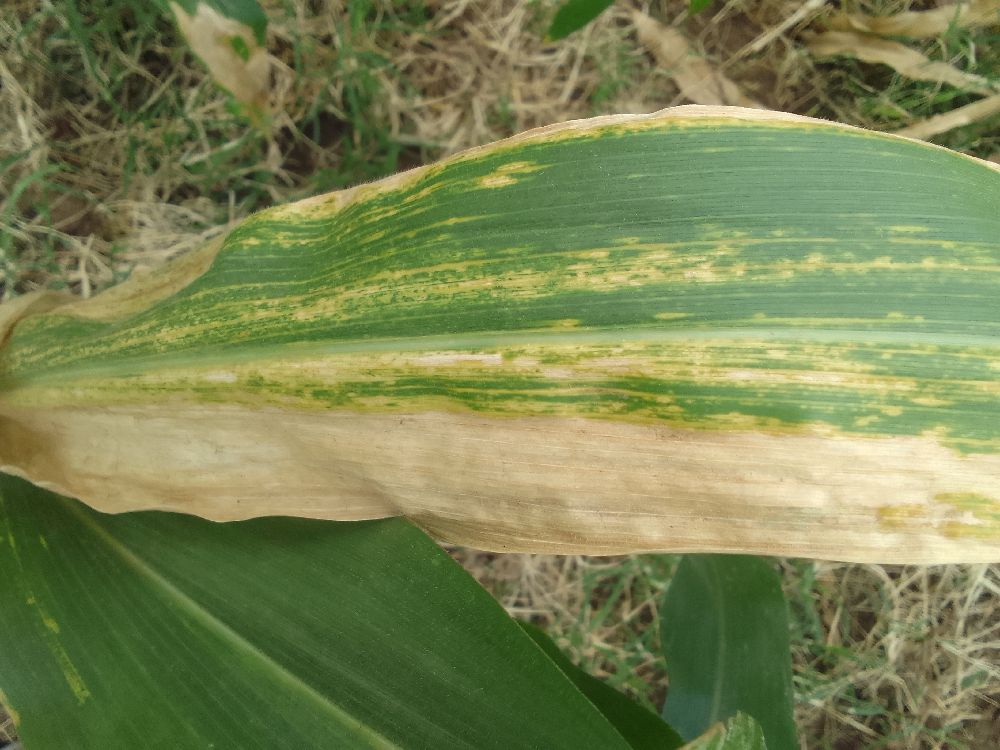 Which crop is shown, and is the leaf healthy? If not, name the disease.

maize, maize lethal necrosis
